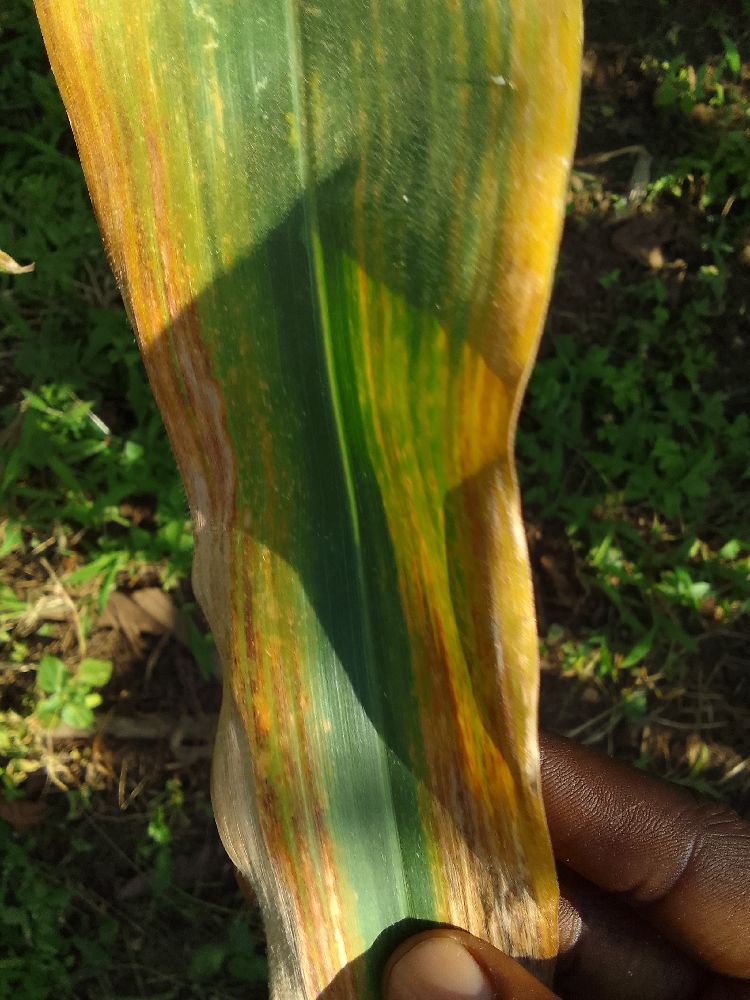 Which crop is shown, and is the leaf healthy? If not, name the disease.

maize, maize lethal necrosis
